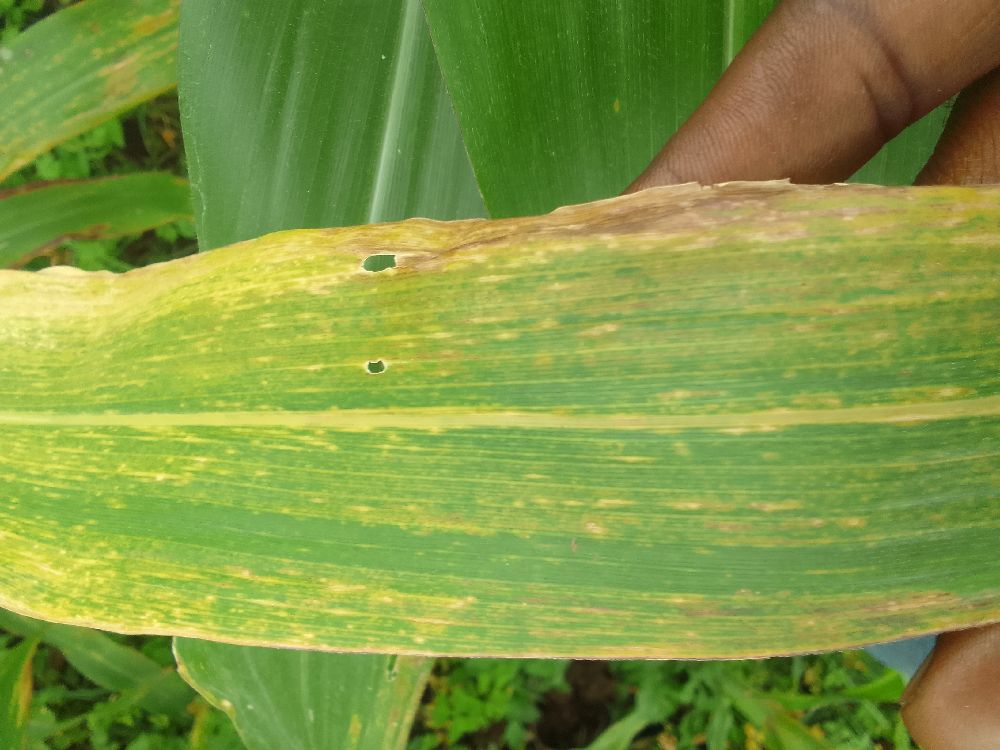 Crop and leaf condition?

maize, maize lethal necrosis
